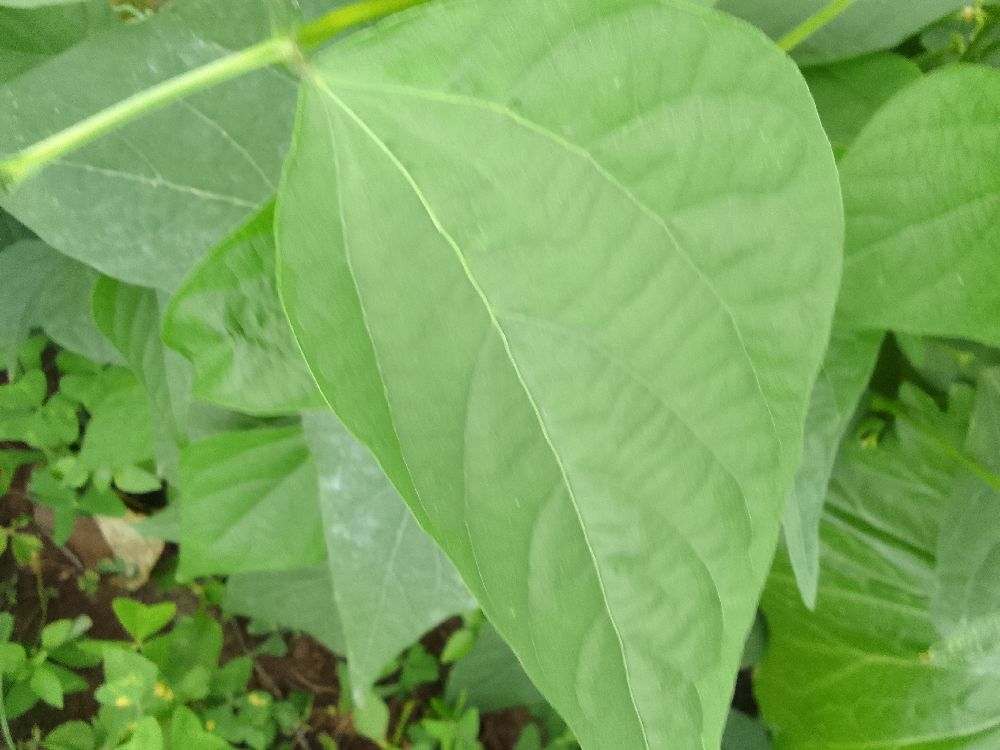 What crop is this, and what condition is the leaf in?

common bean, healthy
